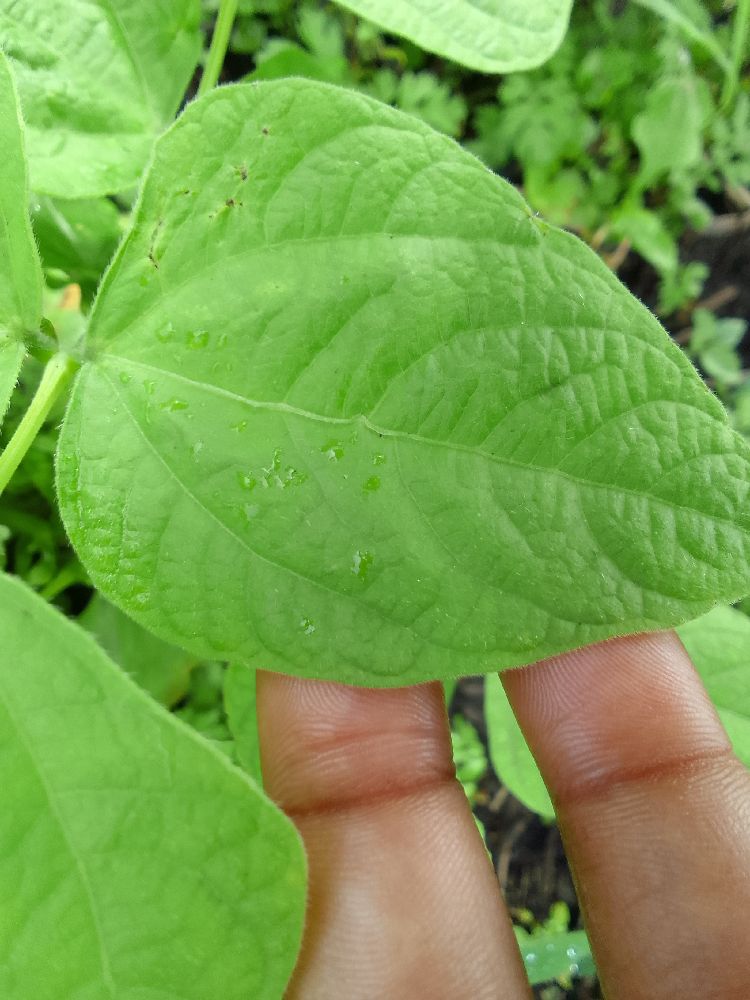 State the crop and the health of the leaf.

common bean, healthy
